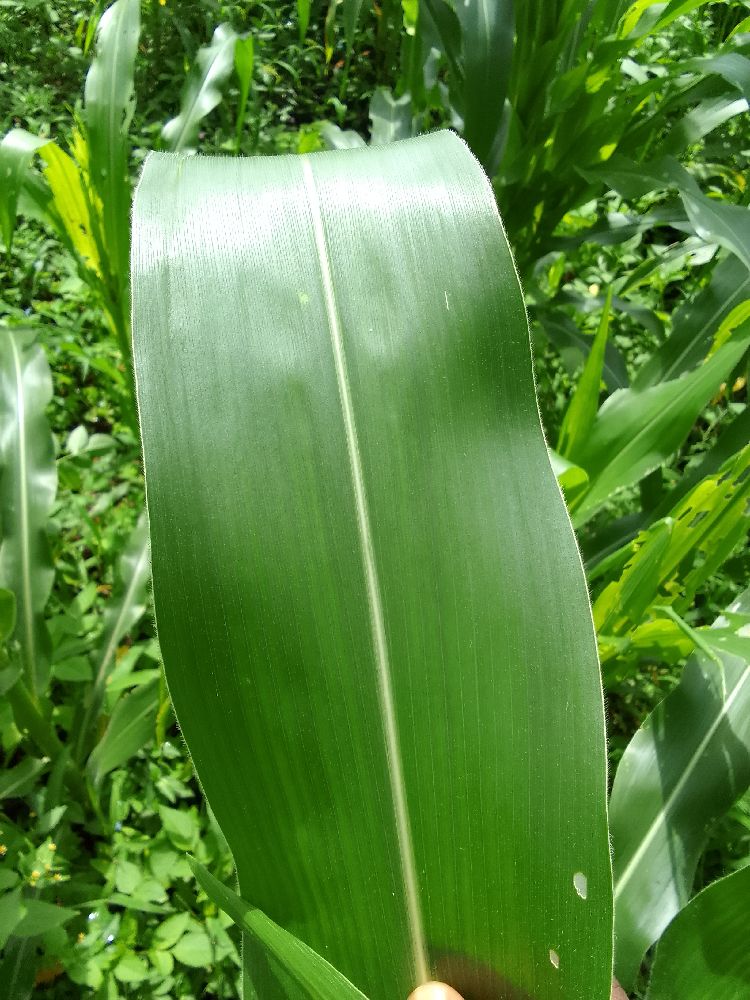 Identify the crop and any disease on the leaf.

maize, healthy
